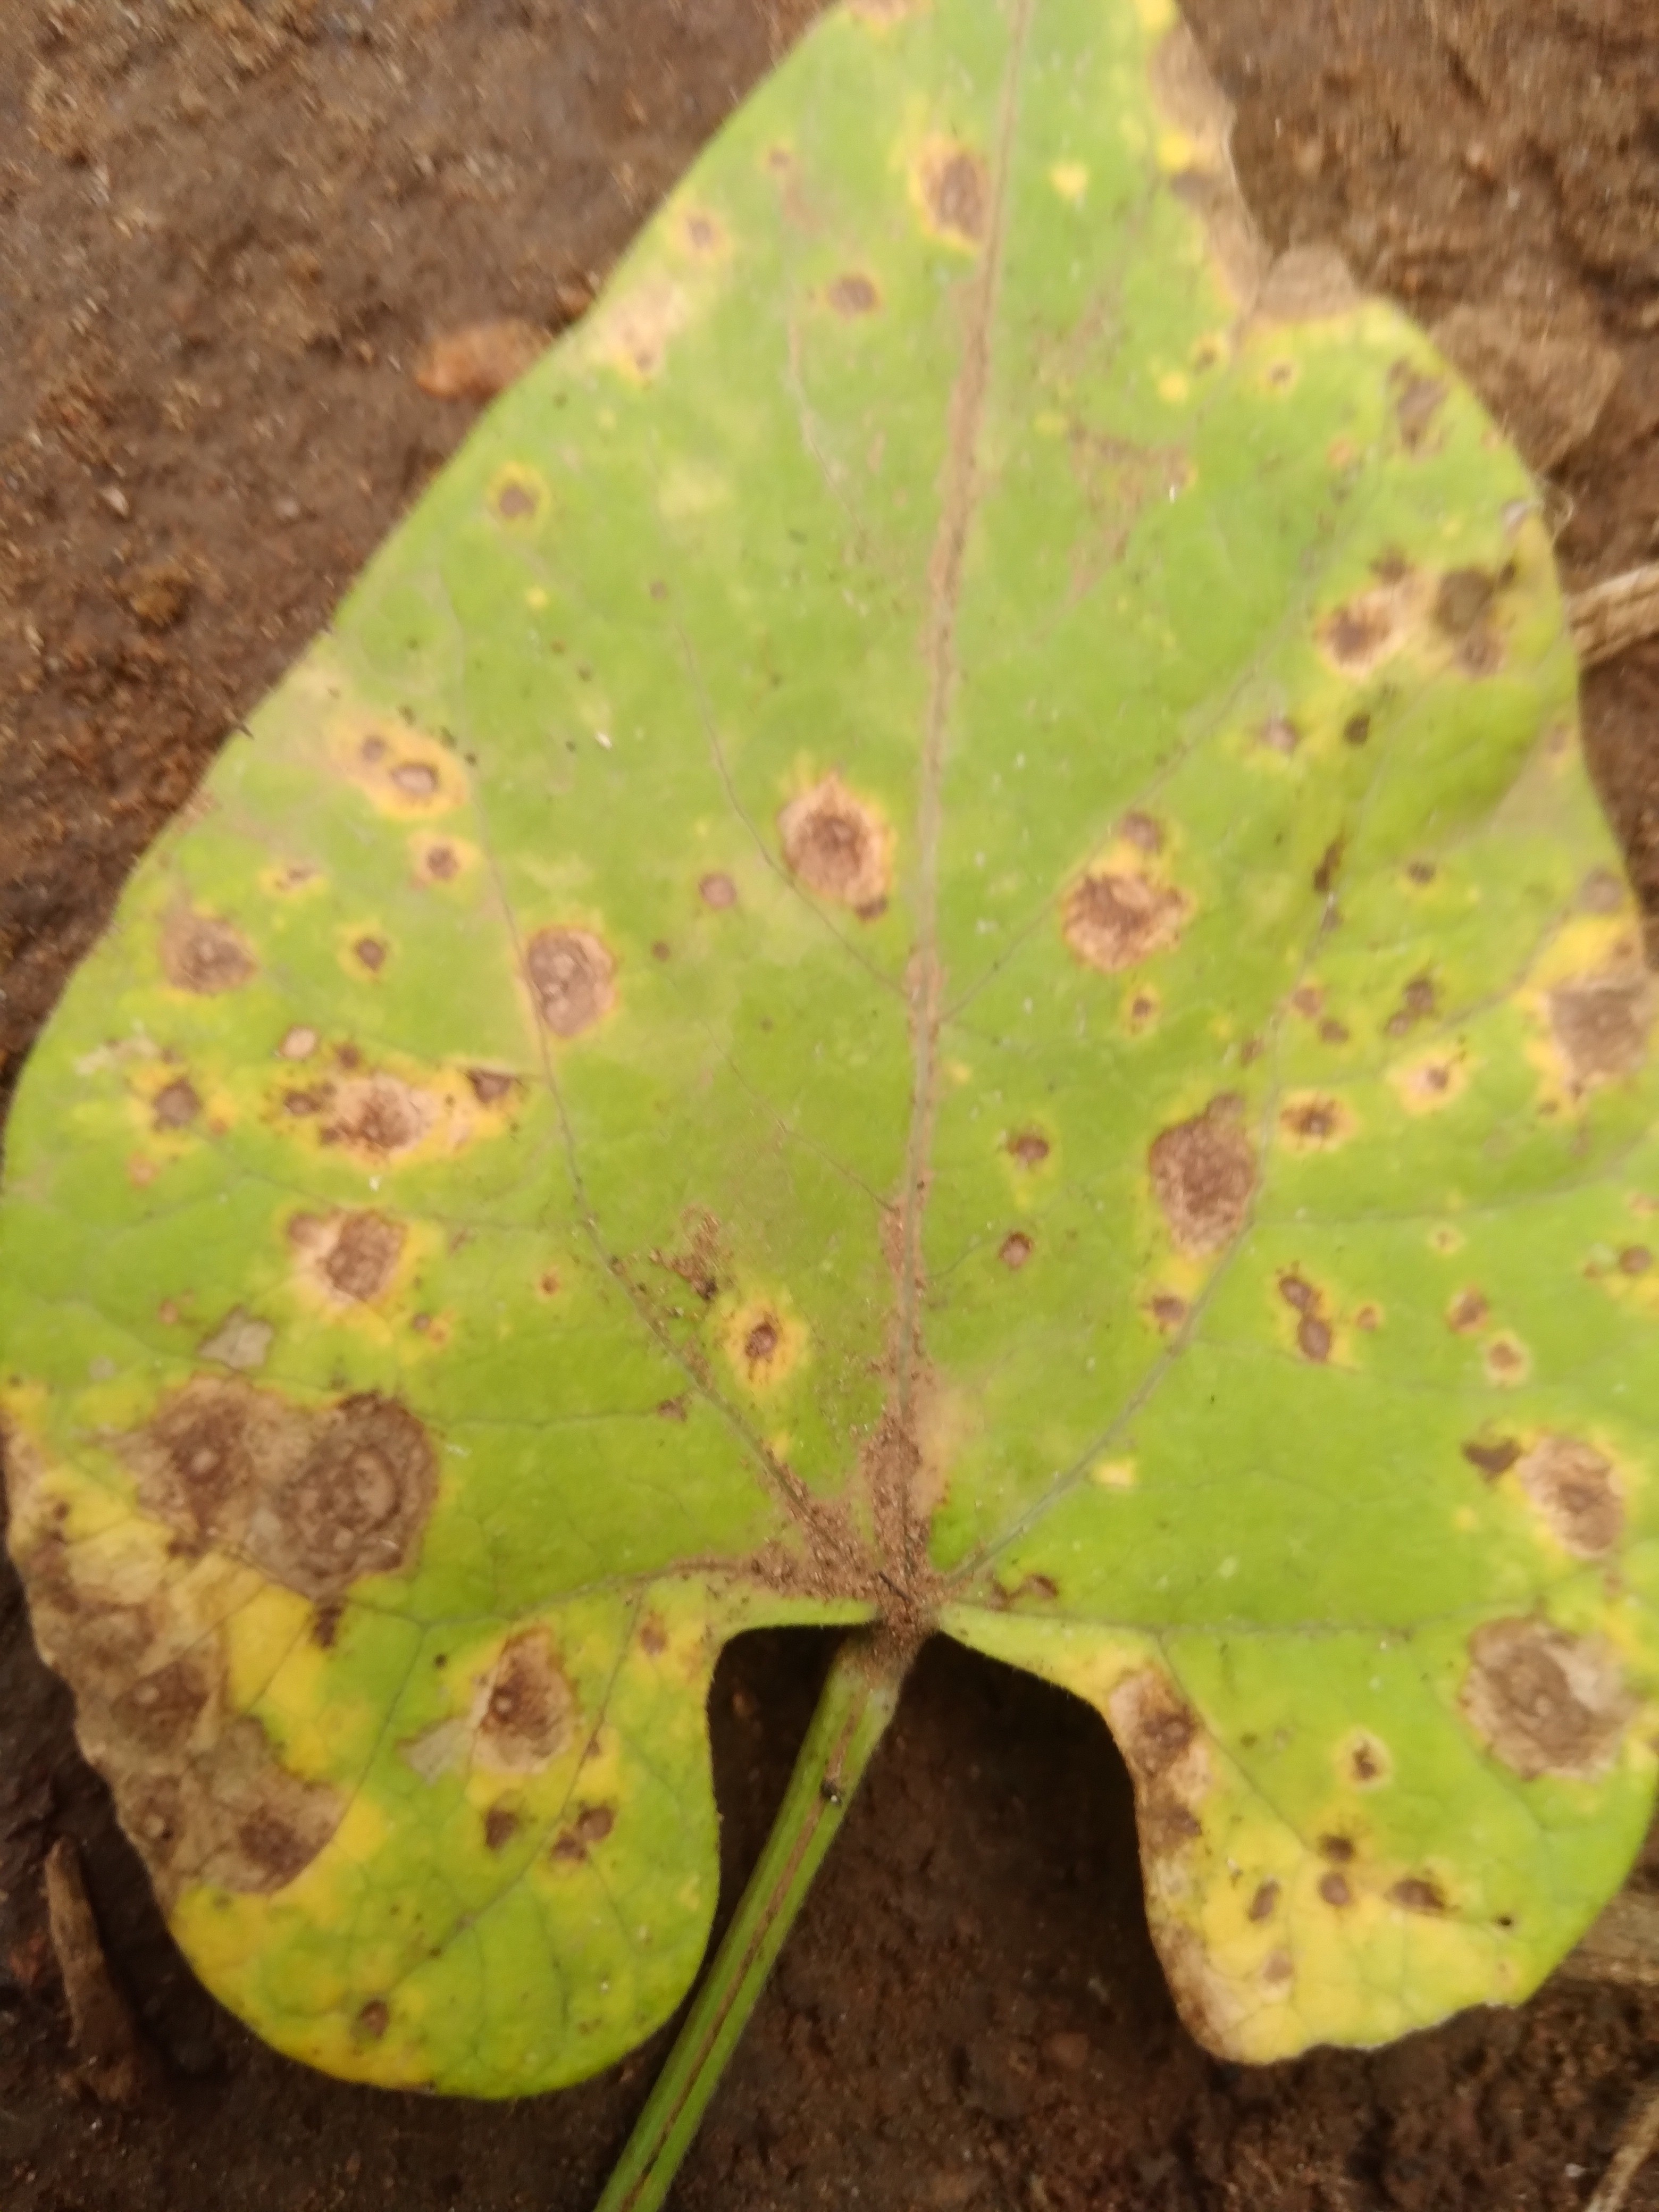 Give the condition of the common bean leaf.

rust
